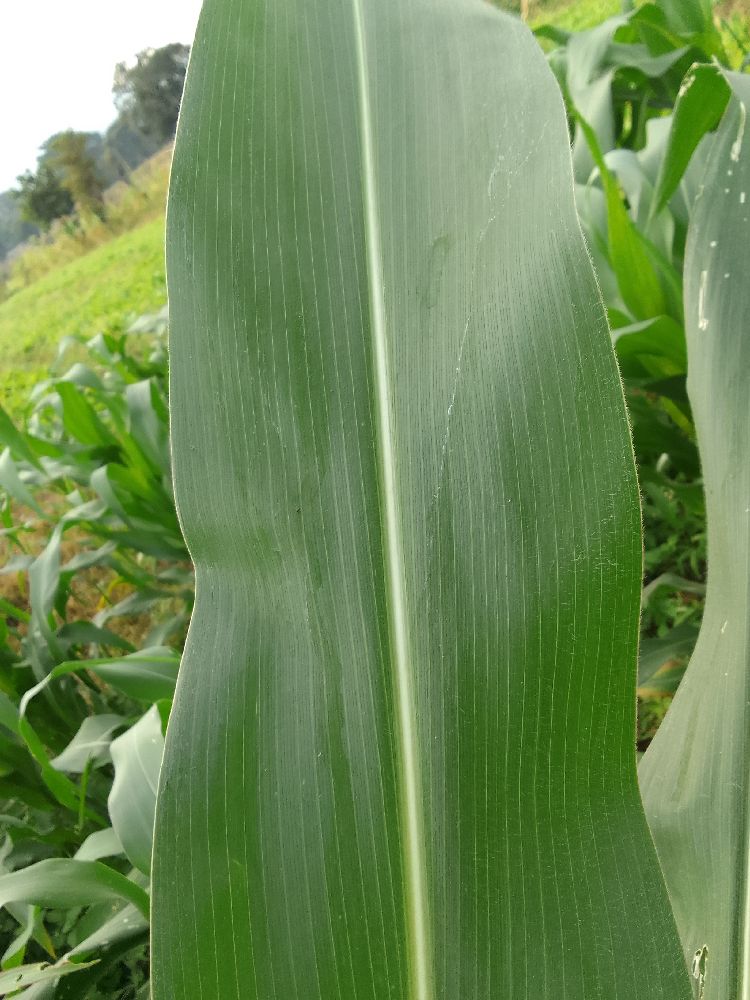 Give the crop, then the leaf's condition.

maize, healthy
